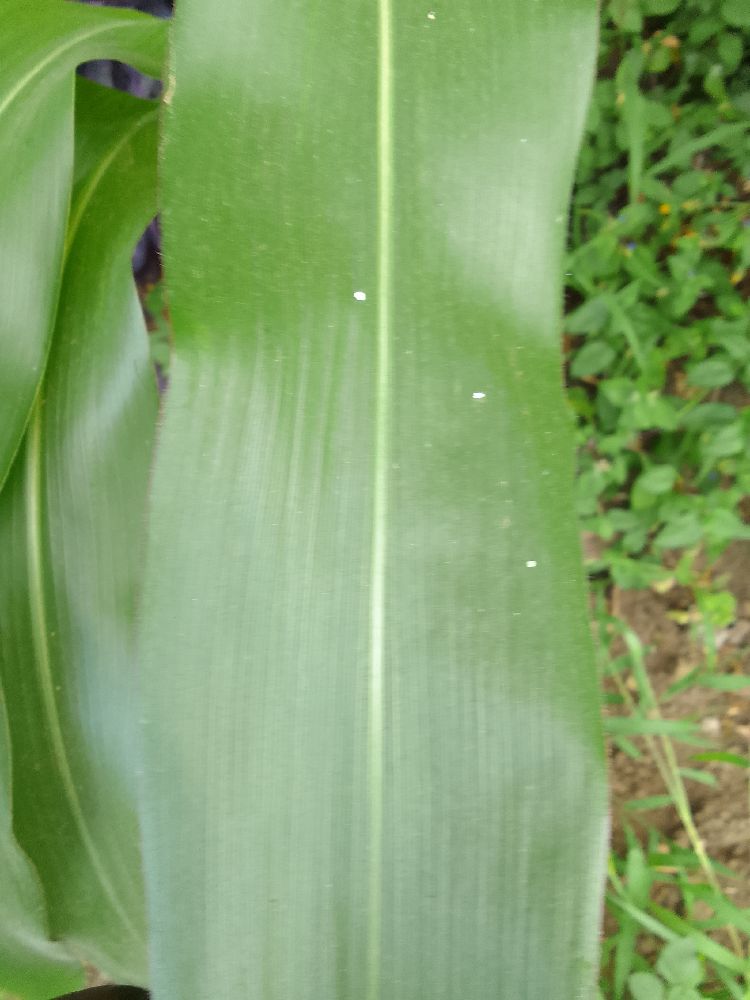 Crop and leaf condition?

maize, healthy
